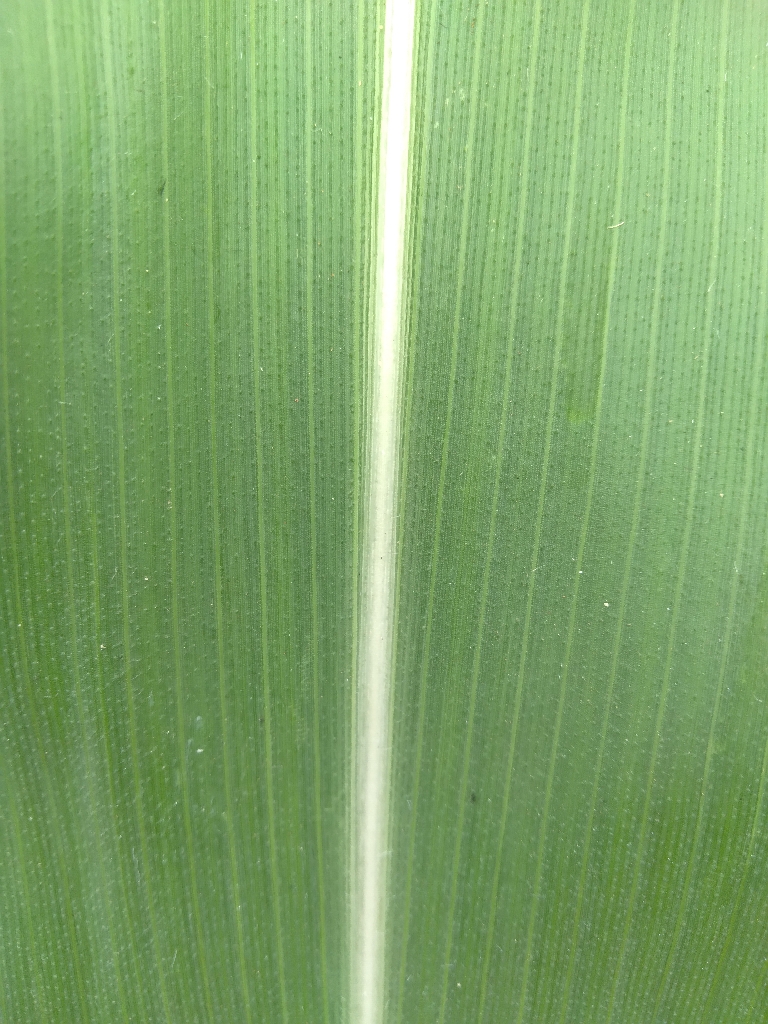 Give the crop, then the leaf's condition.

maize, healthy
